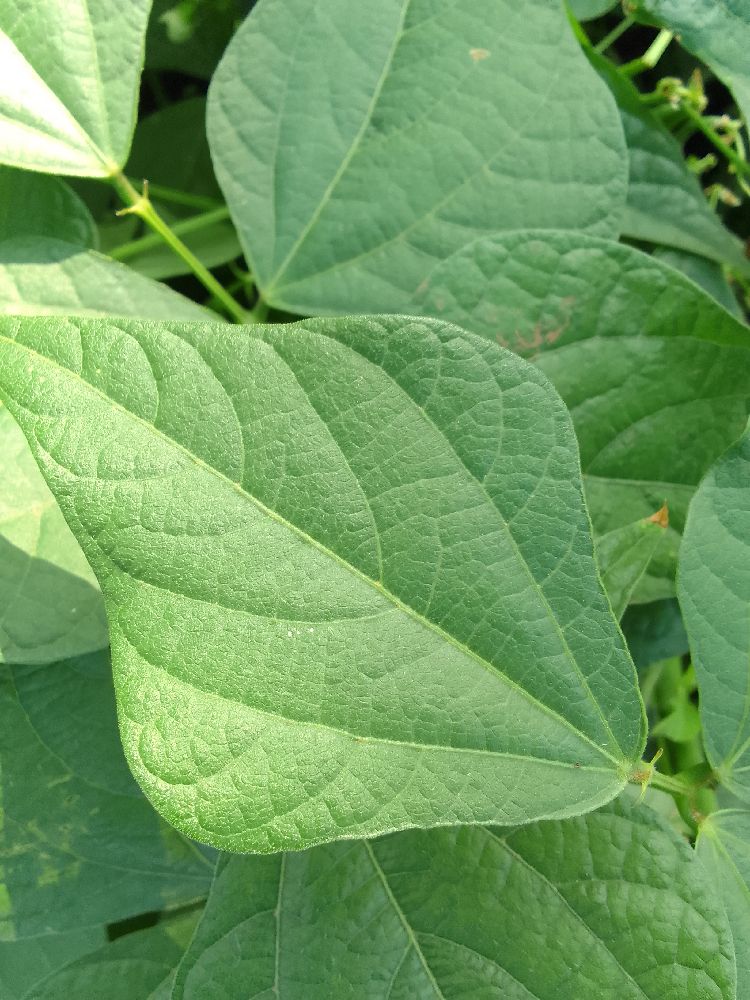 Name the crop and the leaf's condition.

common bean, healthy
